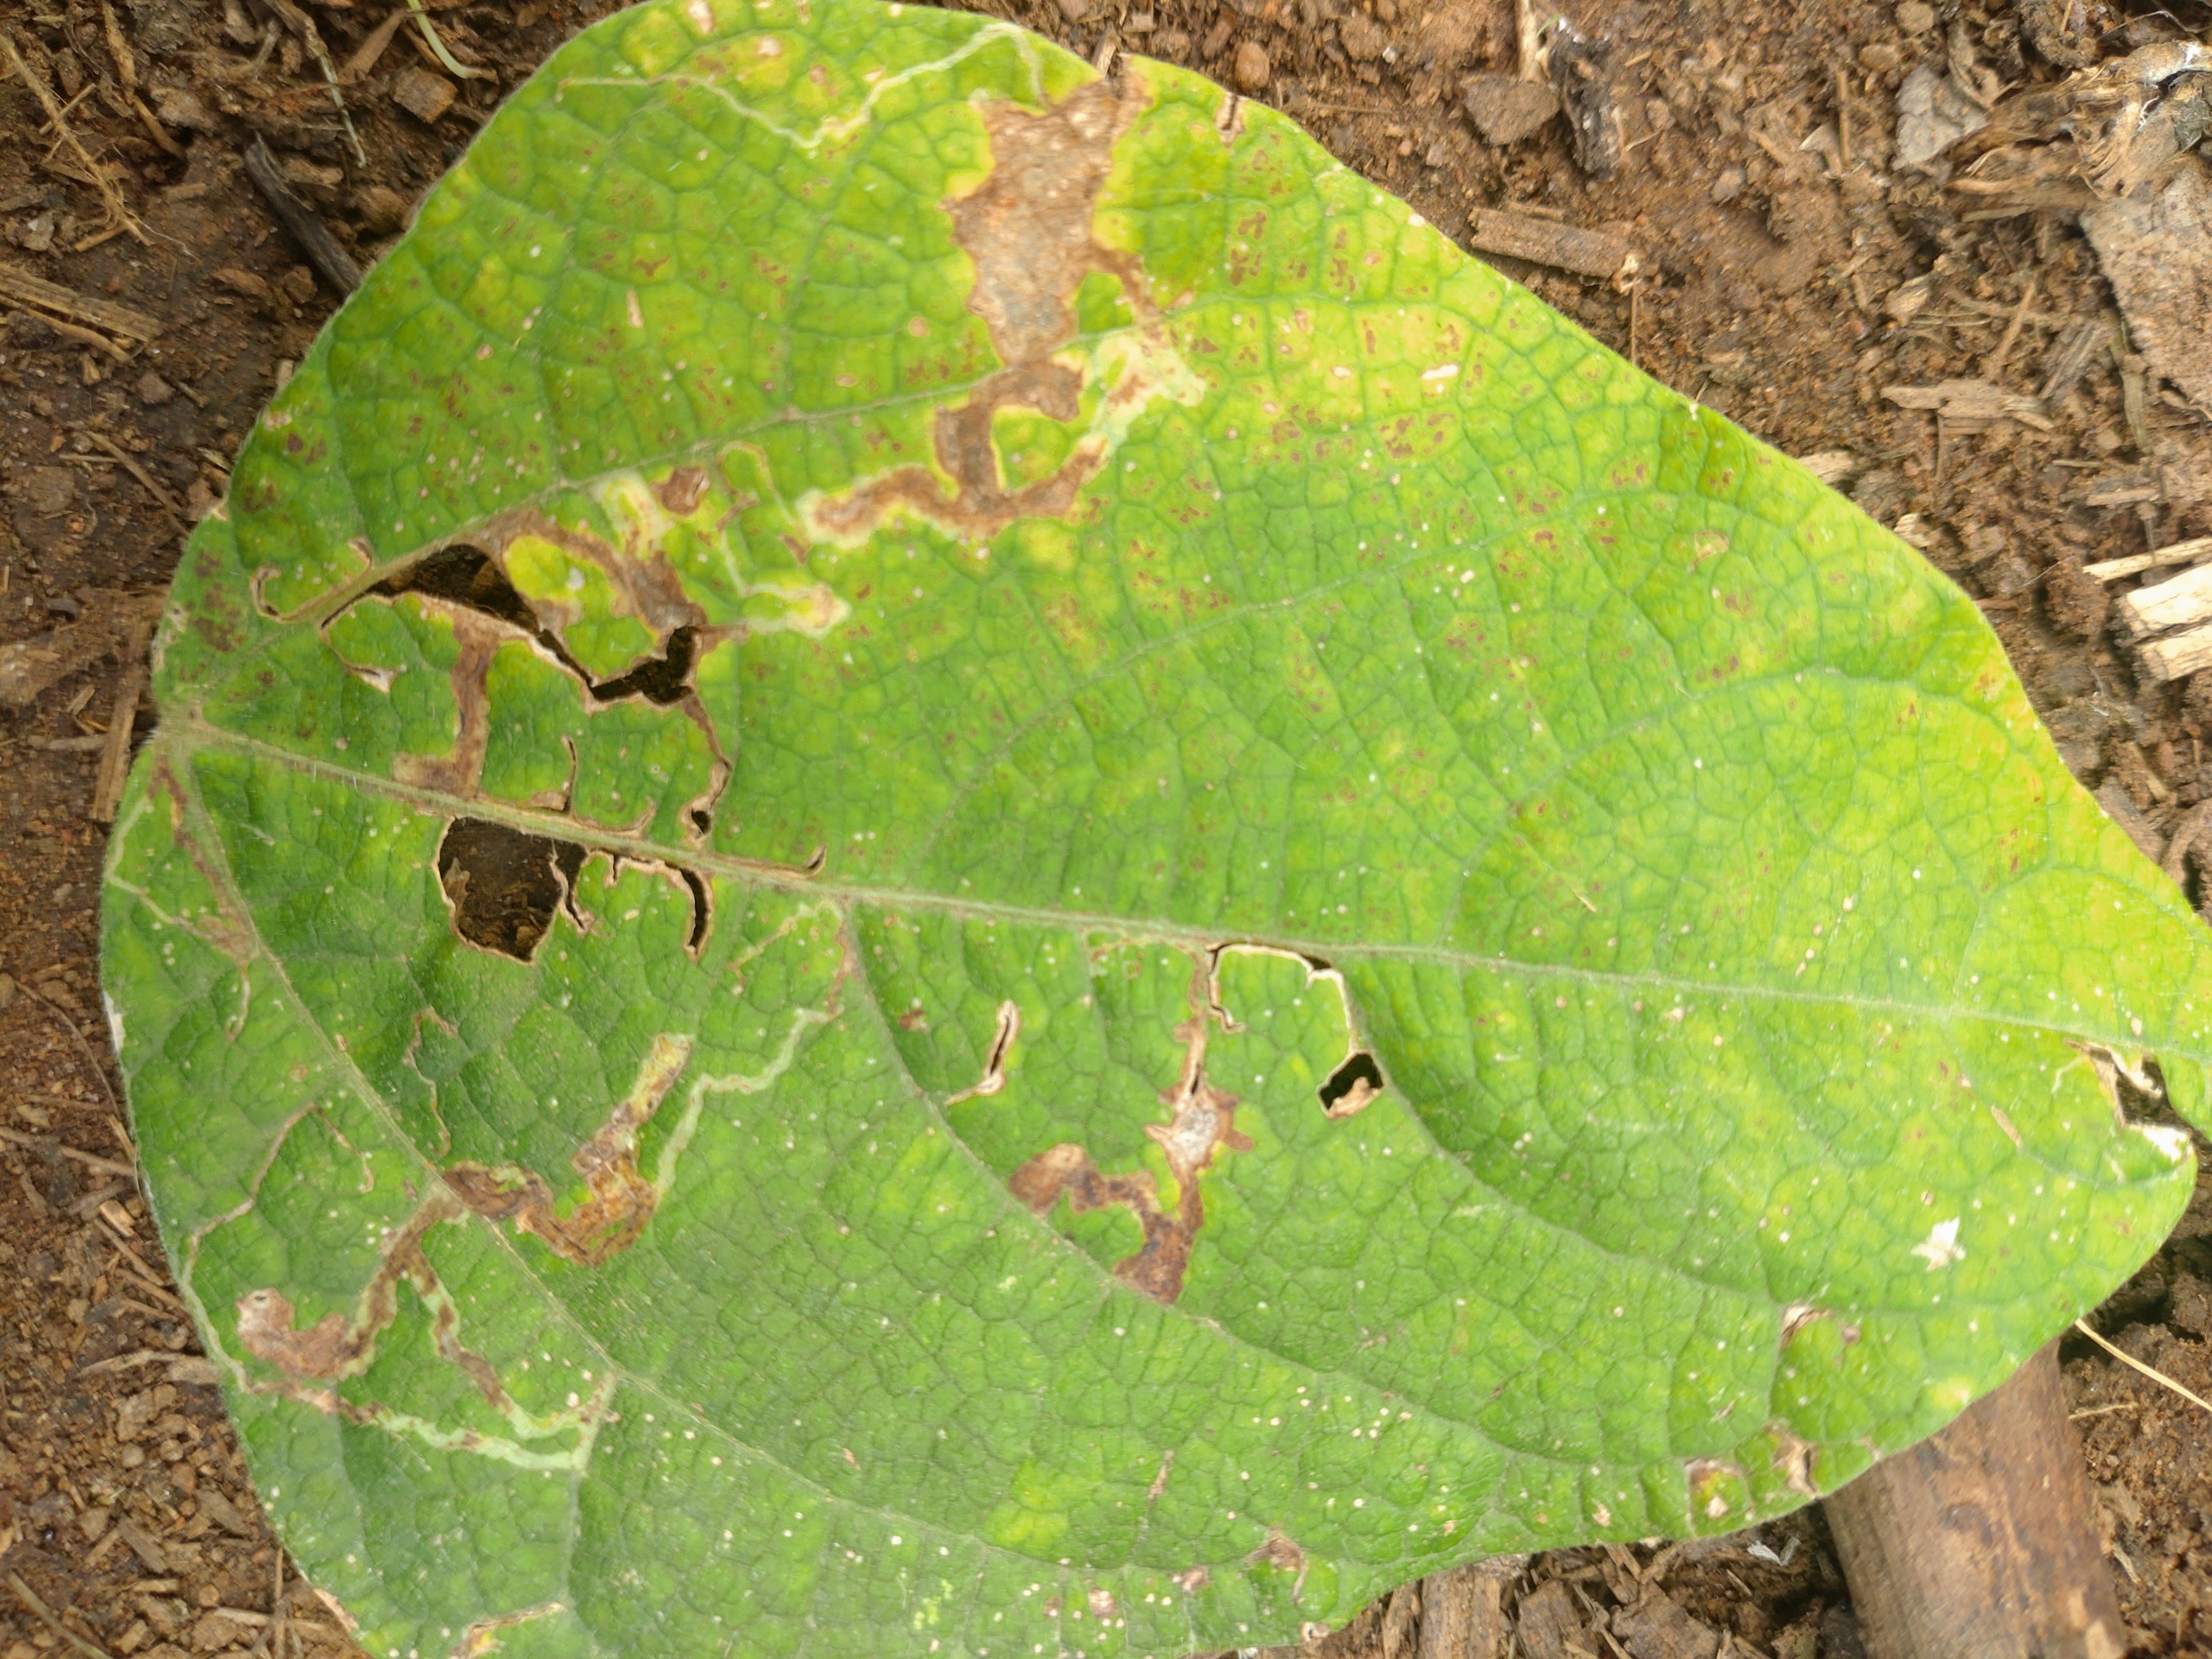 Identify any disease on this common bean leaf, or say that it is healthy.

rust
